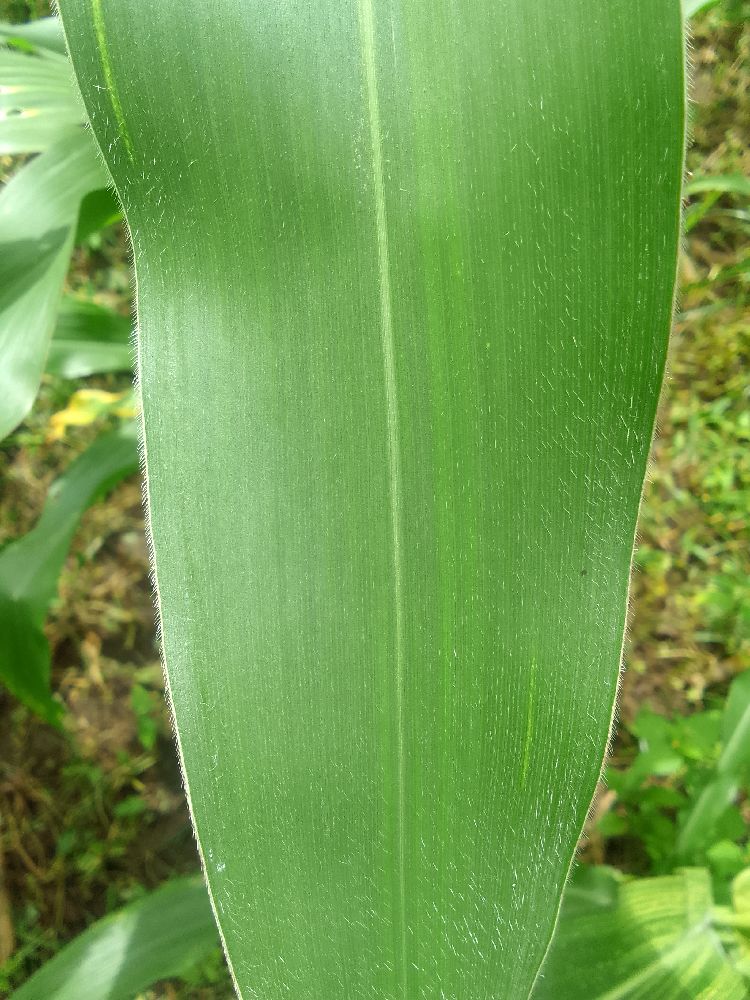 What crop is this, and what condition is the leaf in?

maize, healthy
